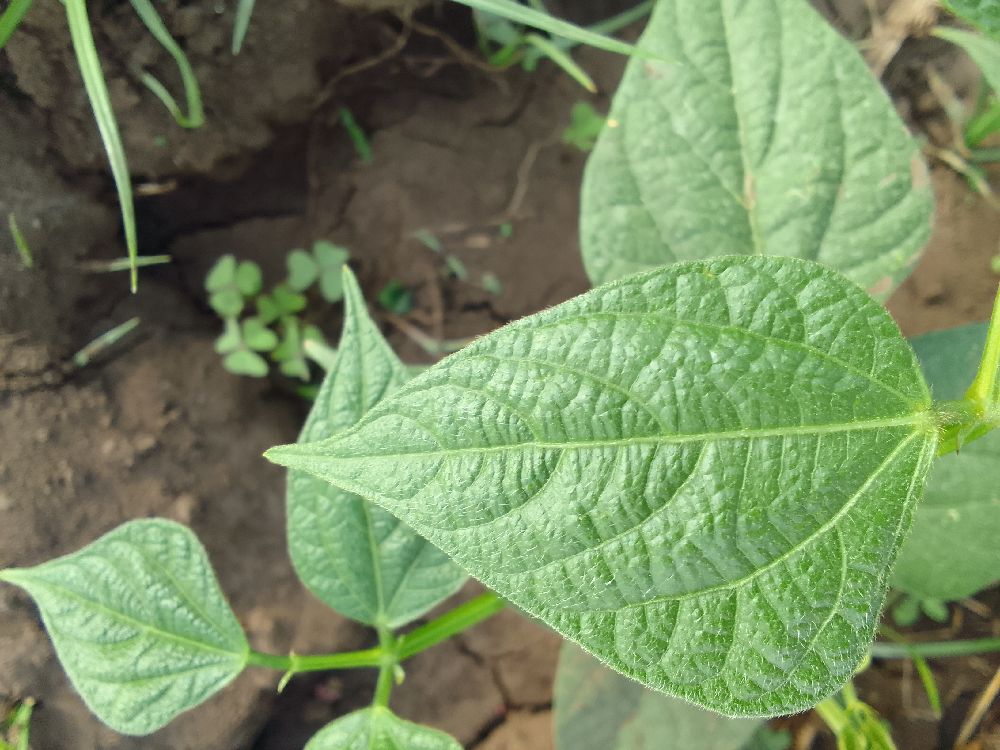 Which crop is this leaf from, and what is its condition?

common bean, healthy
